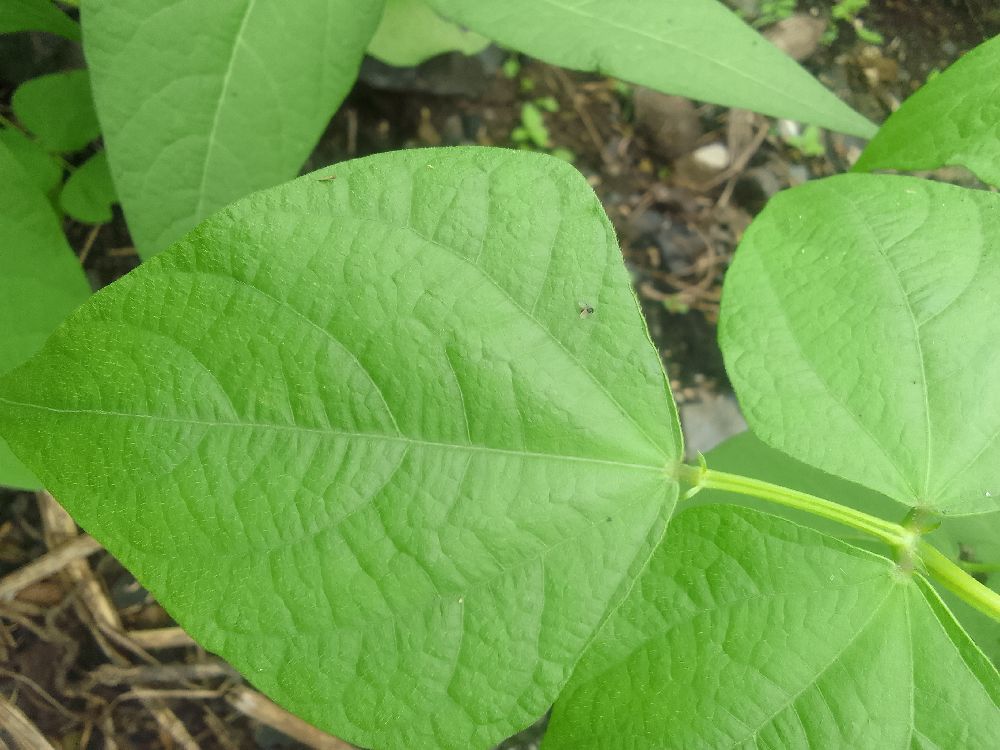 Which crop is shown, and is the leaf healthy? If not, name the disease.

common bean, healthy
